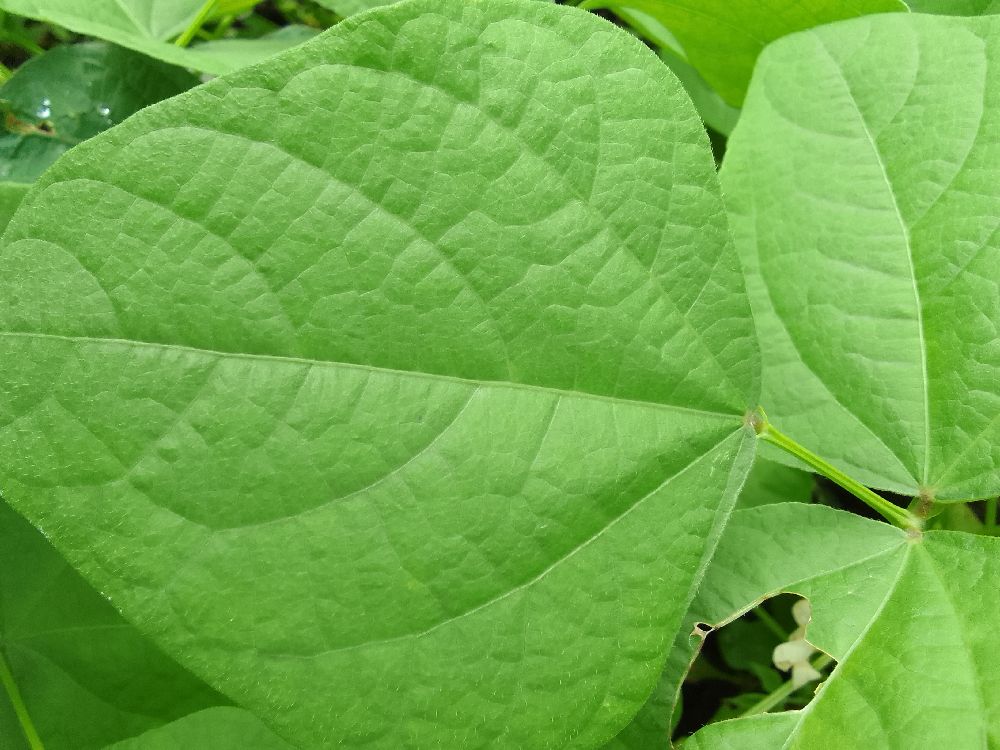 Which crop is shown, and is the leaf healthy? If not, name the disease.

common bean, healthy
